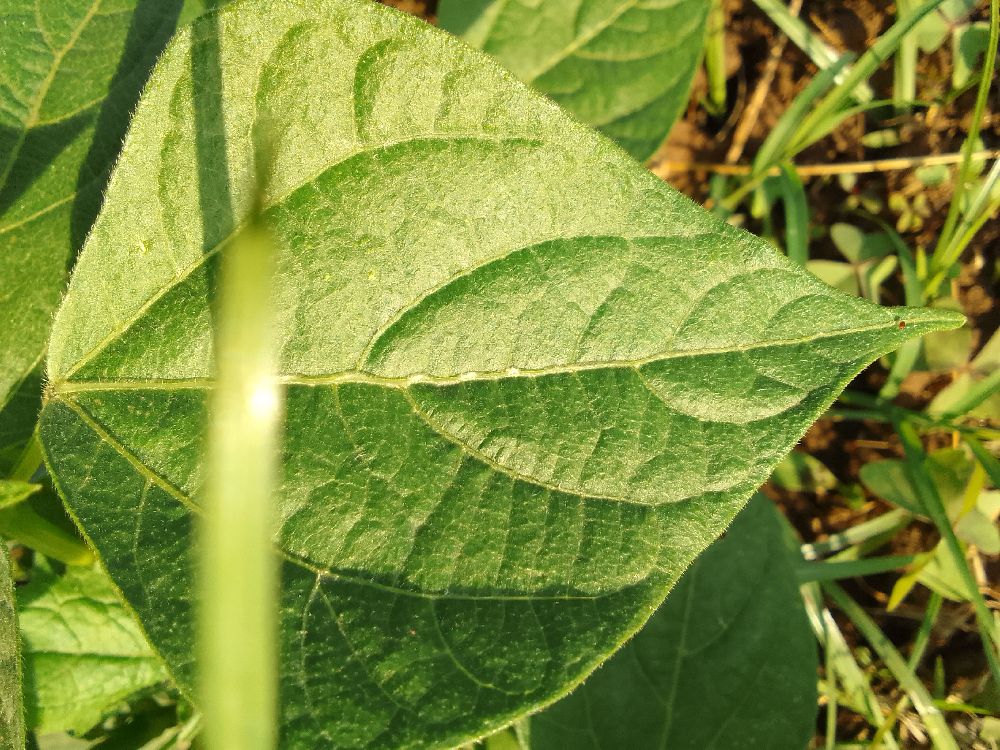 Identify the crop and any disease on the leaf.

common bean, healthy
